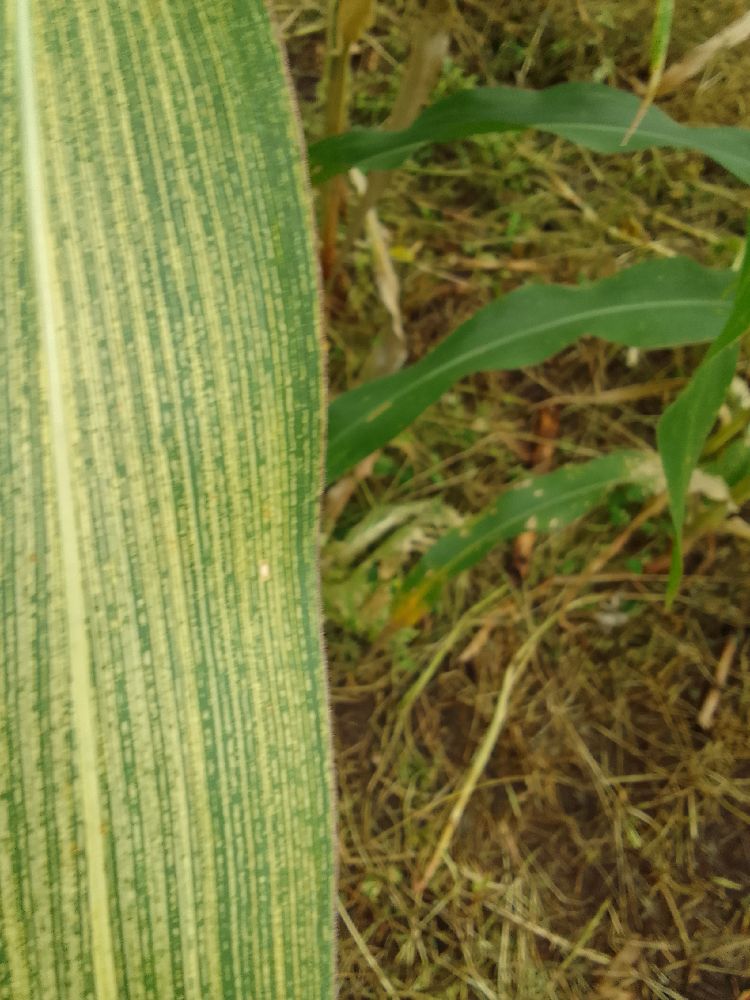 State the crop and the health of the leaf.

maize, maize streak virus
